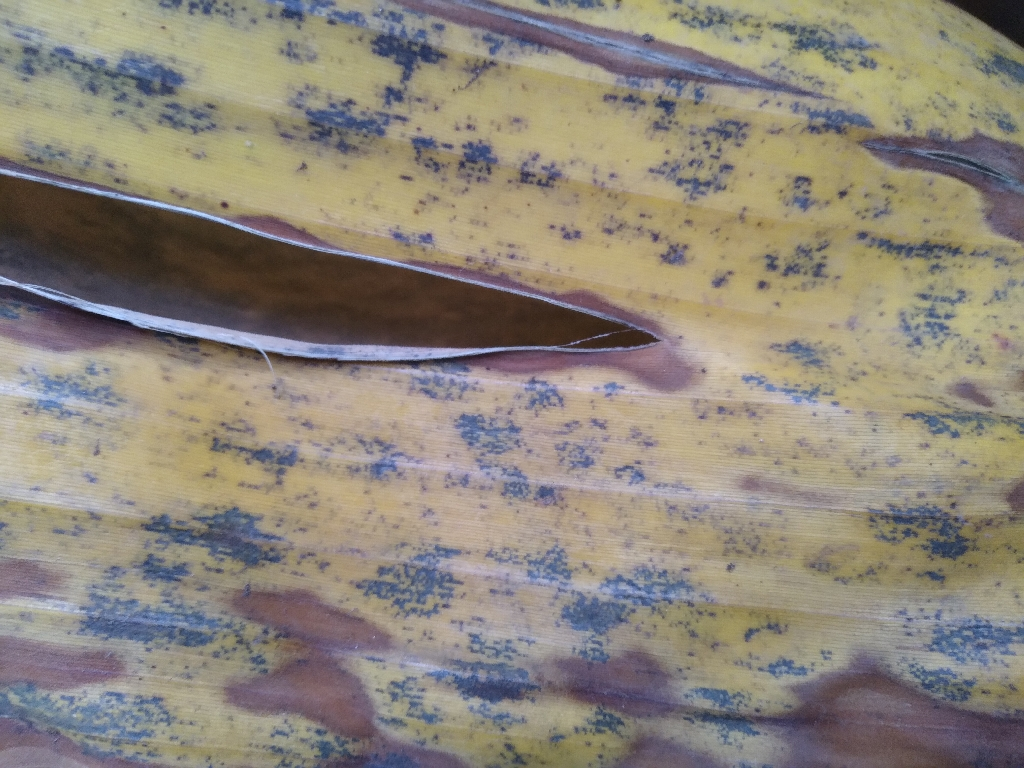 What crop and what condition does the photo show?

banana, black sigatoka
